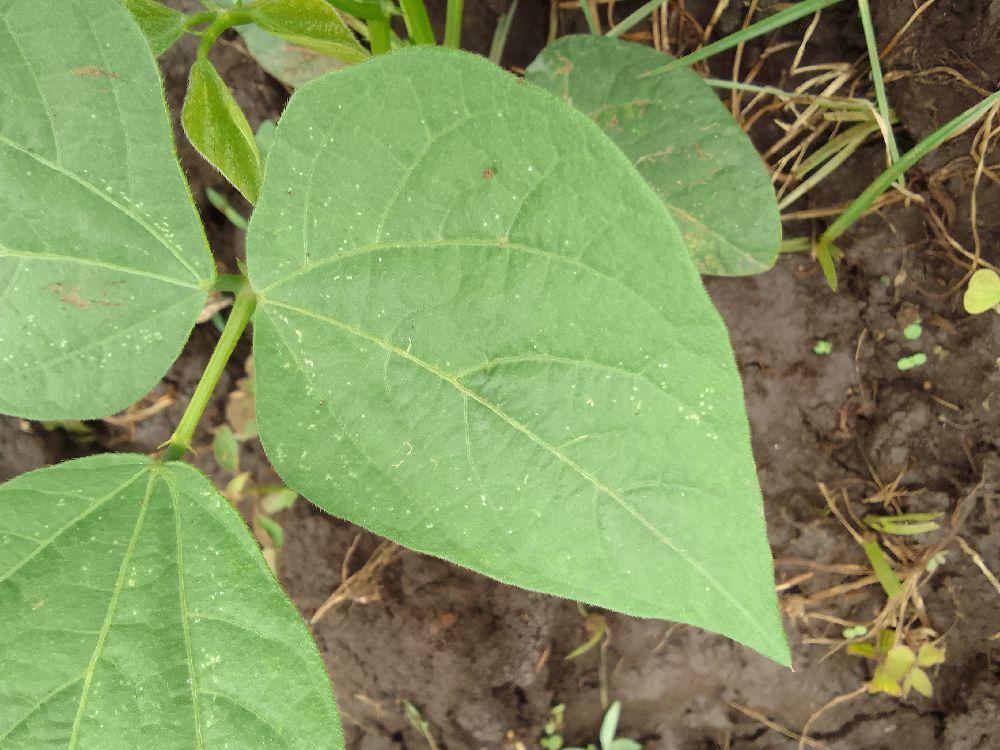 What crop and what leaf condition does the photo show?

common bean, healthy
